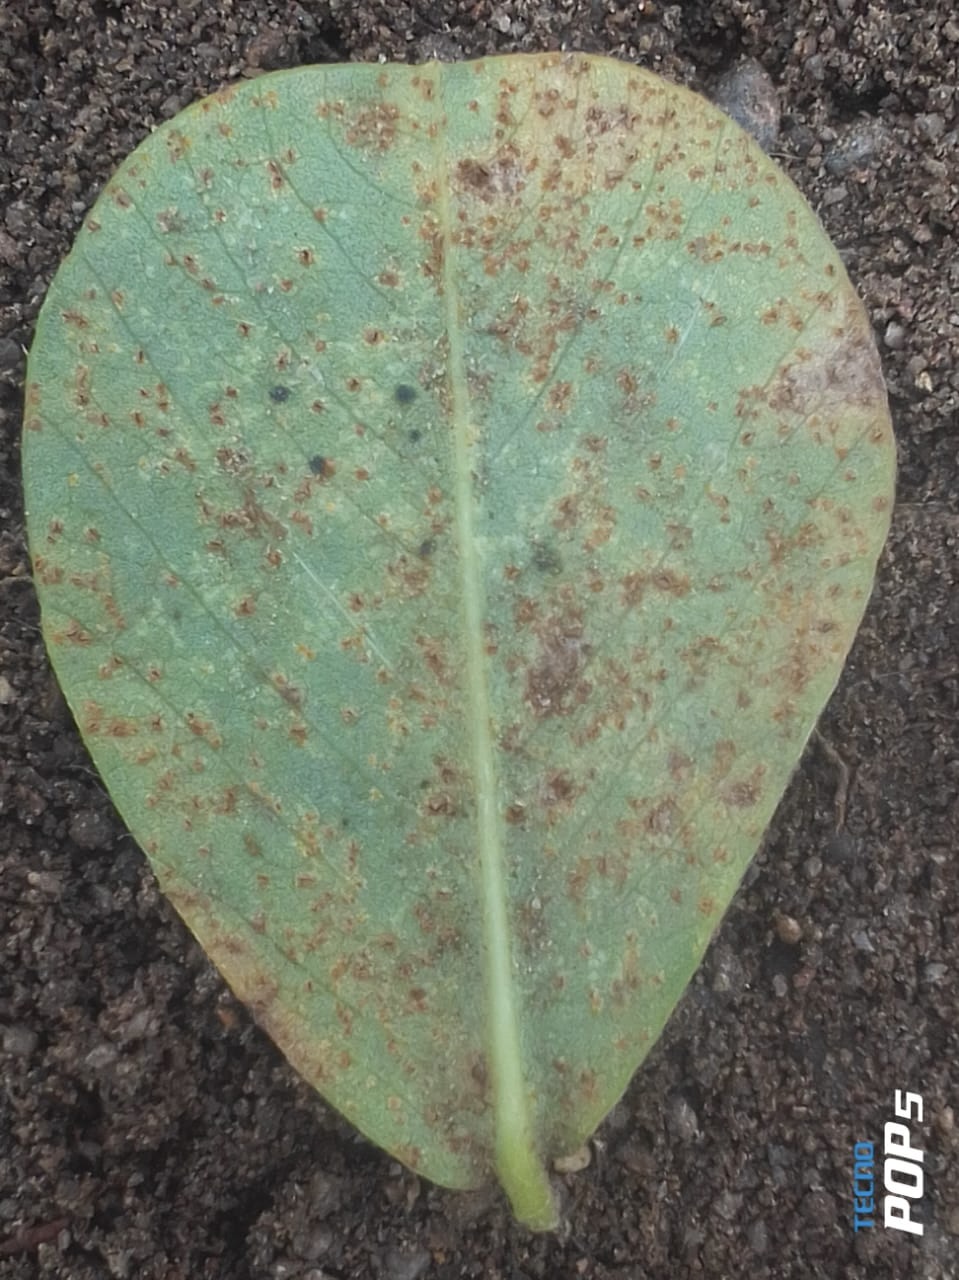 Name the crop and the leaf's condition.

peanut, puccinia arachidis
